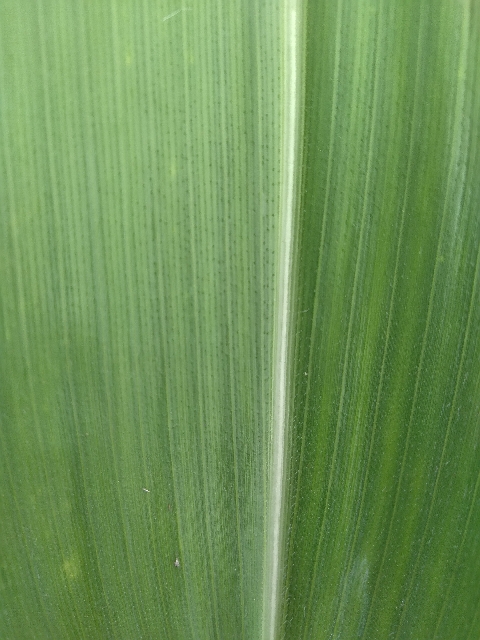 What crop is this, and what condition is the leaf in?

maize, healthy
